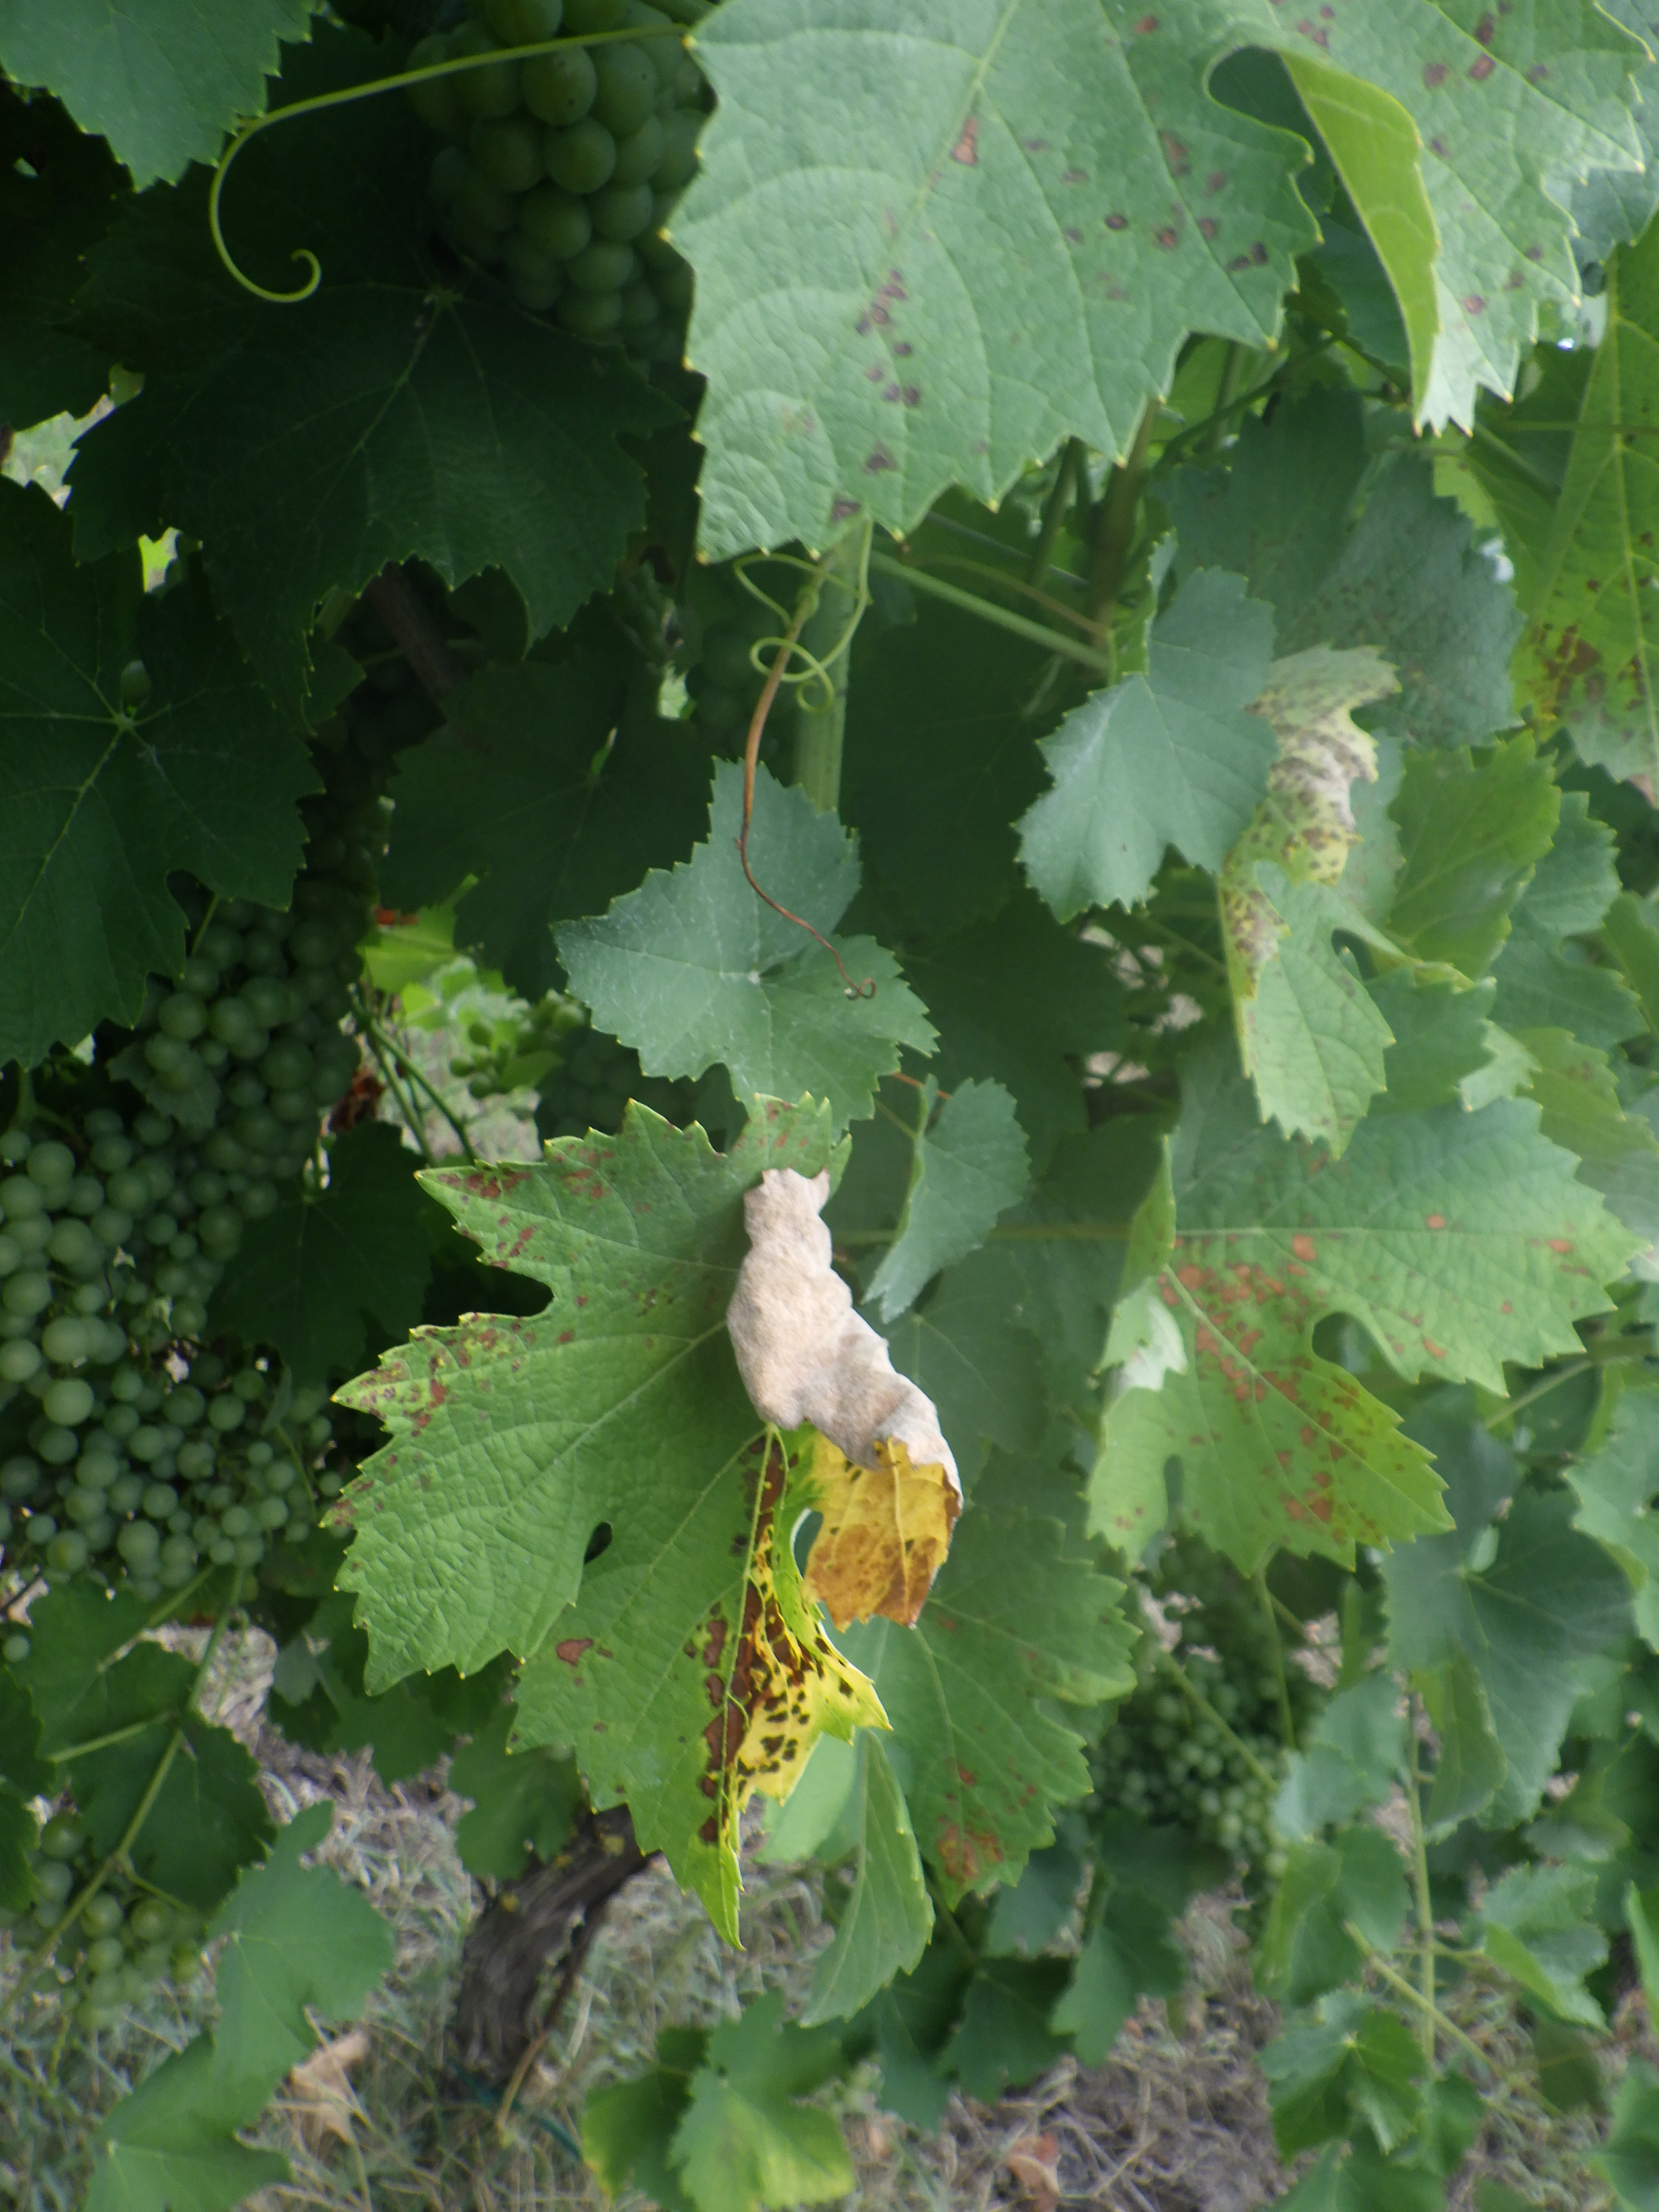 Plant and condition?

grapevine, downy mildew
